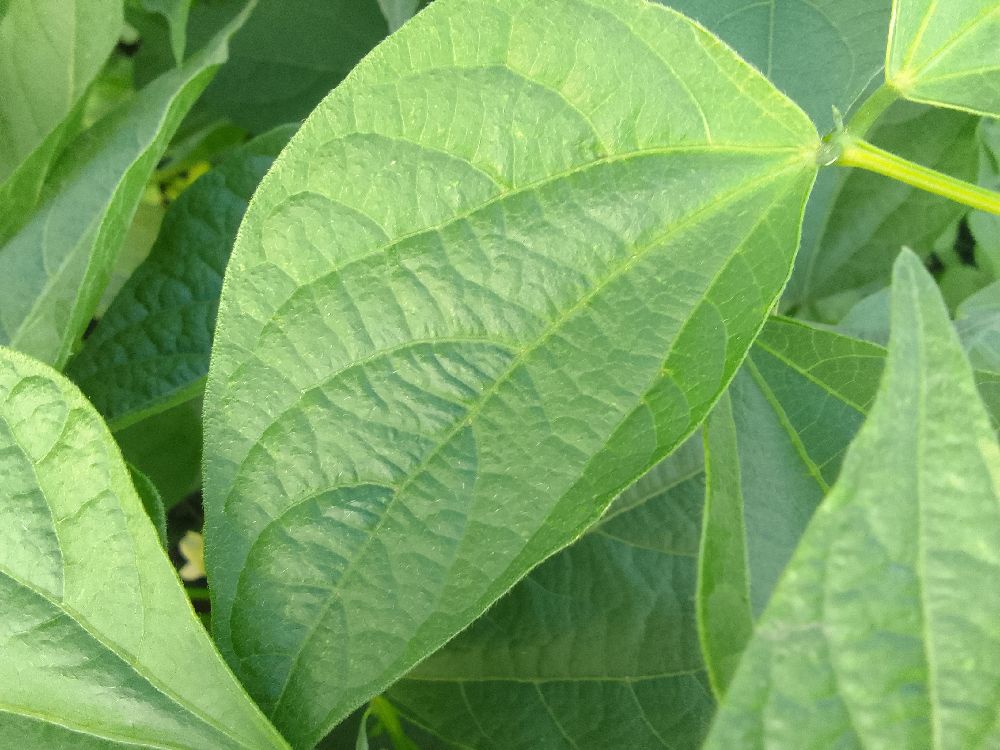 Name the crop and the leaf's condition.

common bean, healthy
